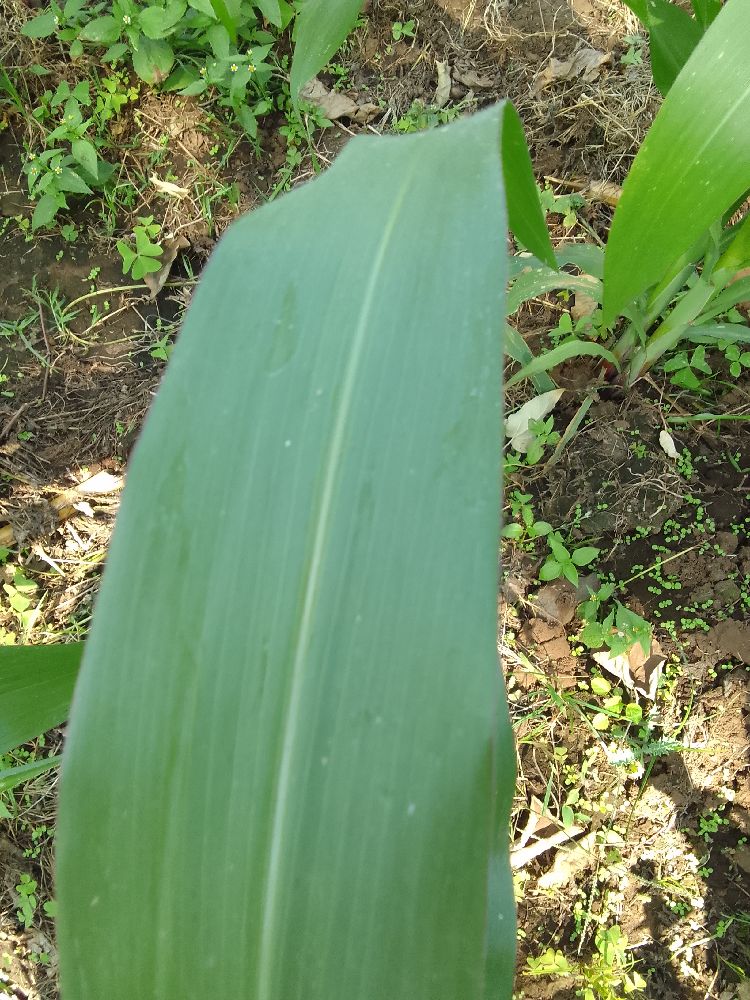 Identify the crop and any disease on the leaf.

maize, healthy
